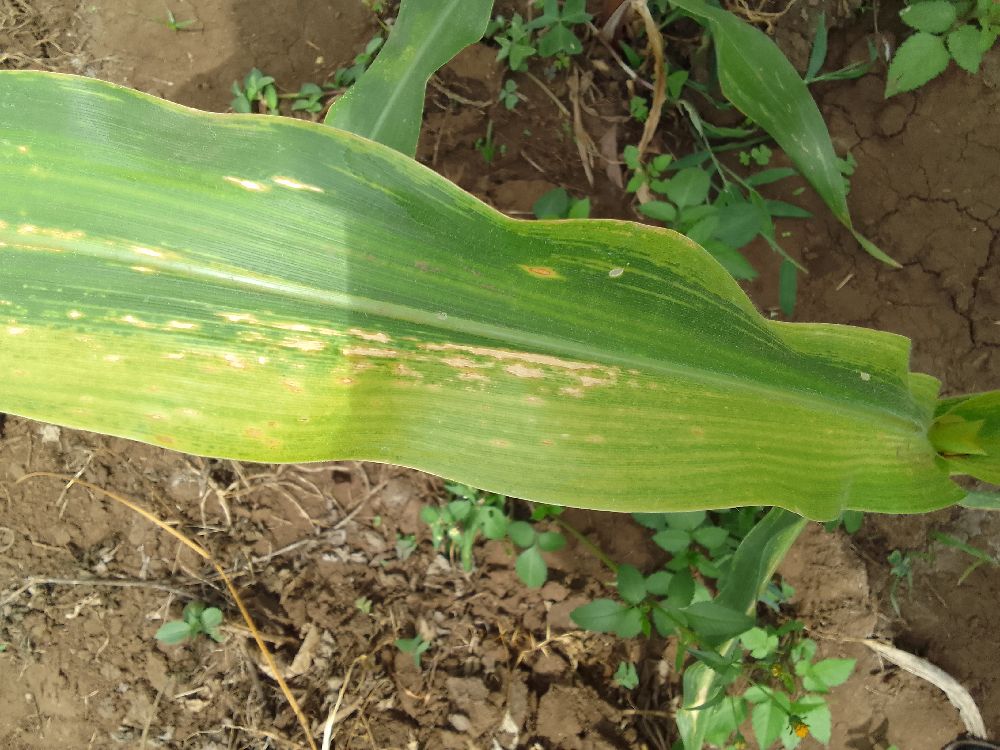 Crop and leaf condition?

maize, maize lethal necrosis
